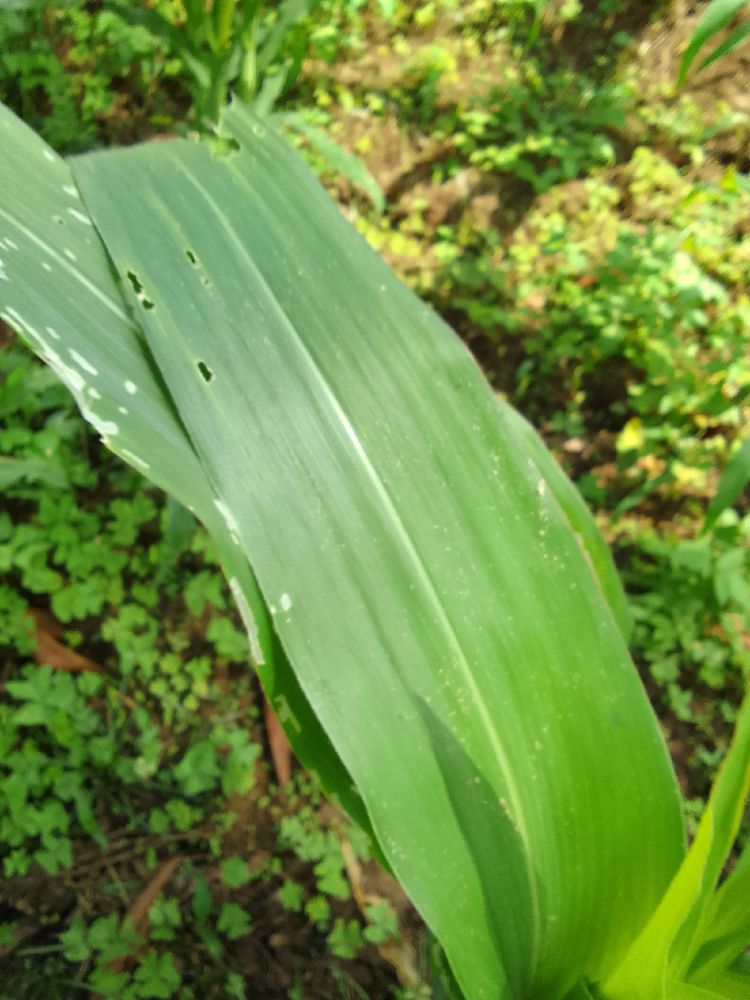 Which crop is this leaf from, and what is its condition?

maize, healthy
